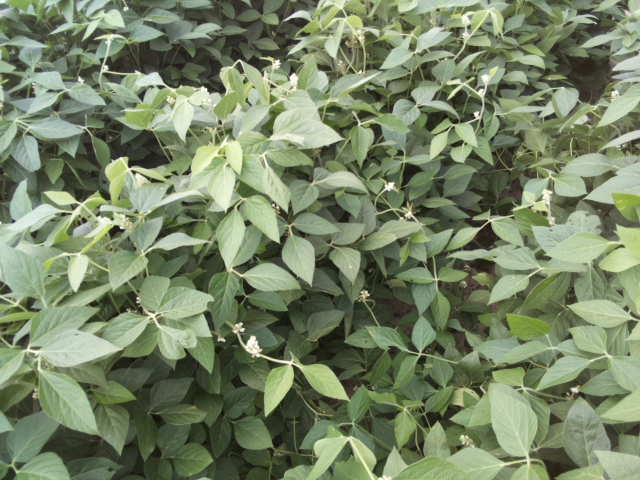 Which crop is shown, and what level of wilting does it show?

soybean, leaves with no wilting
